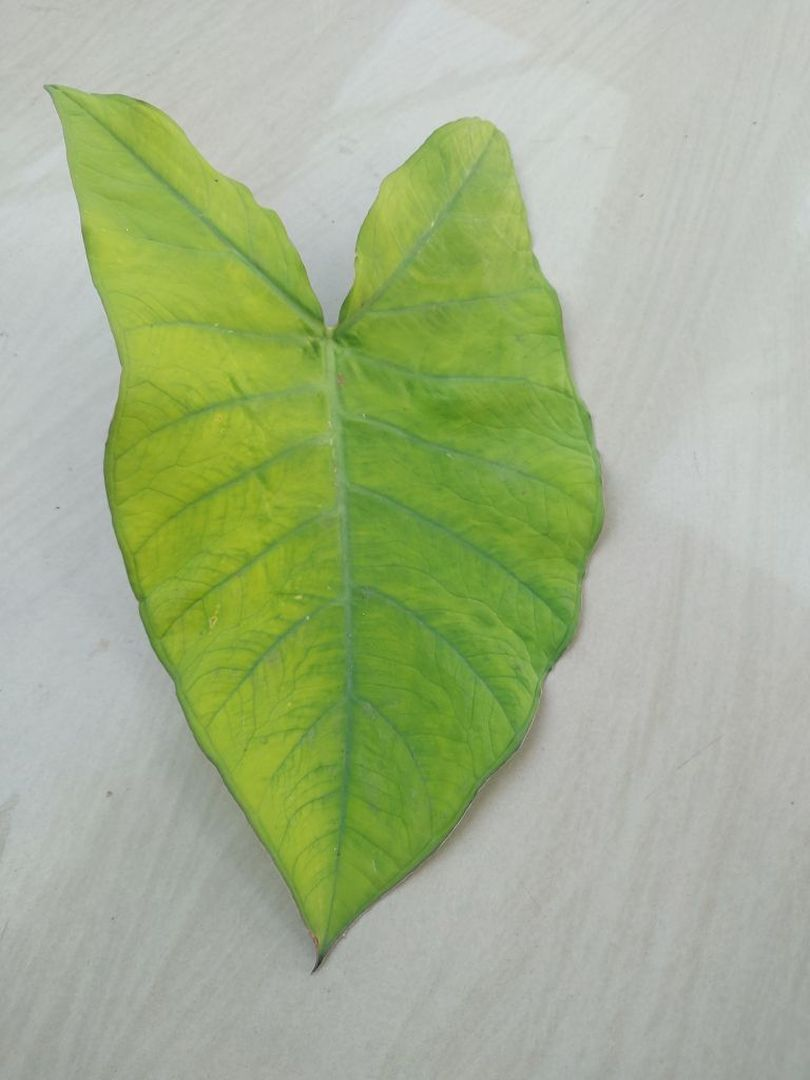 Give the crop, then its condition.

taro, mosaic
